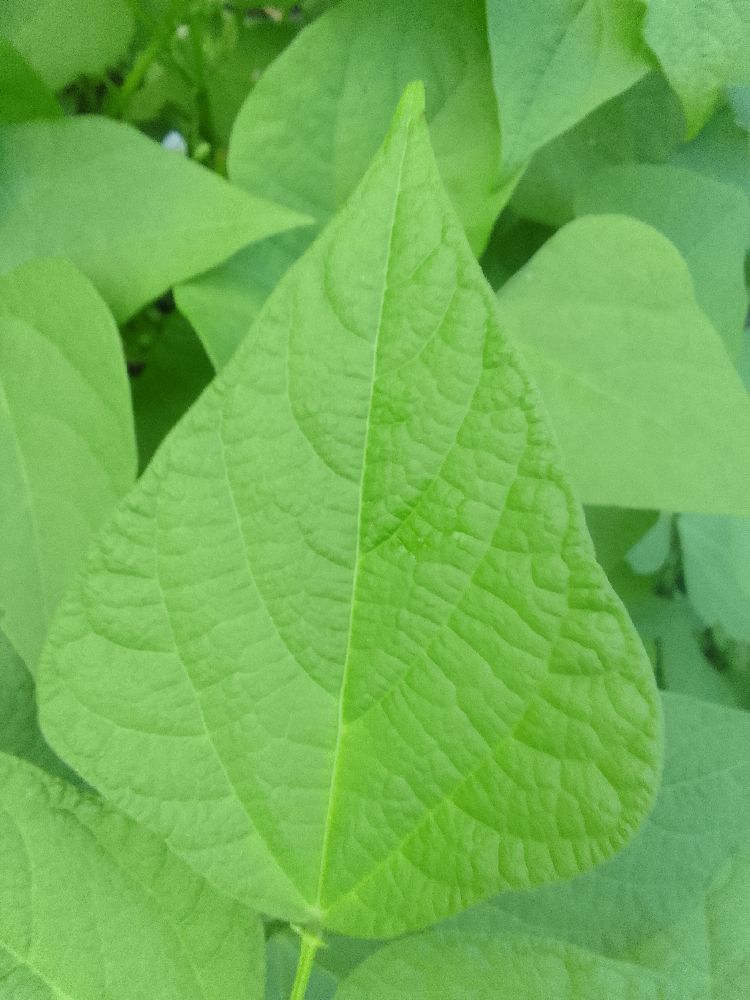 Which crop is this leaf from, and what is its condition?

common bean, healthy
